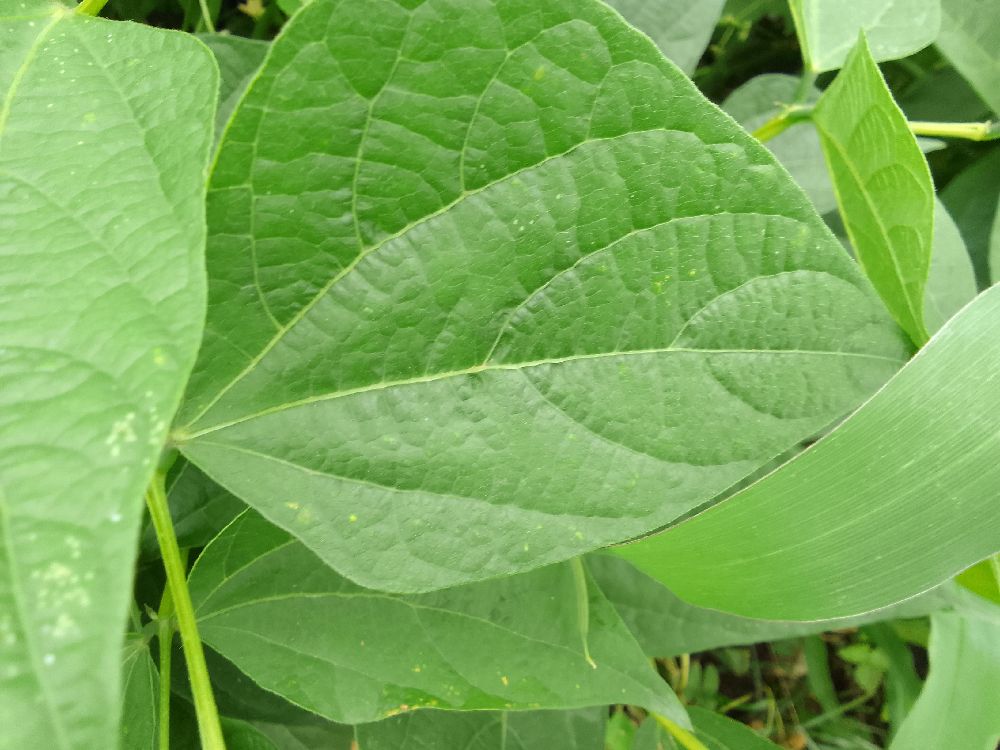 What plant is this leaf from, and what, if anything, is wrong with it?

common bean, healthy
